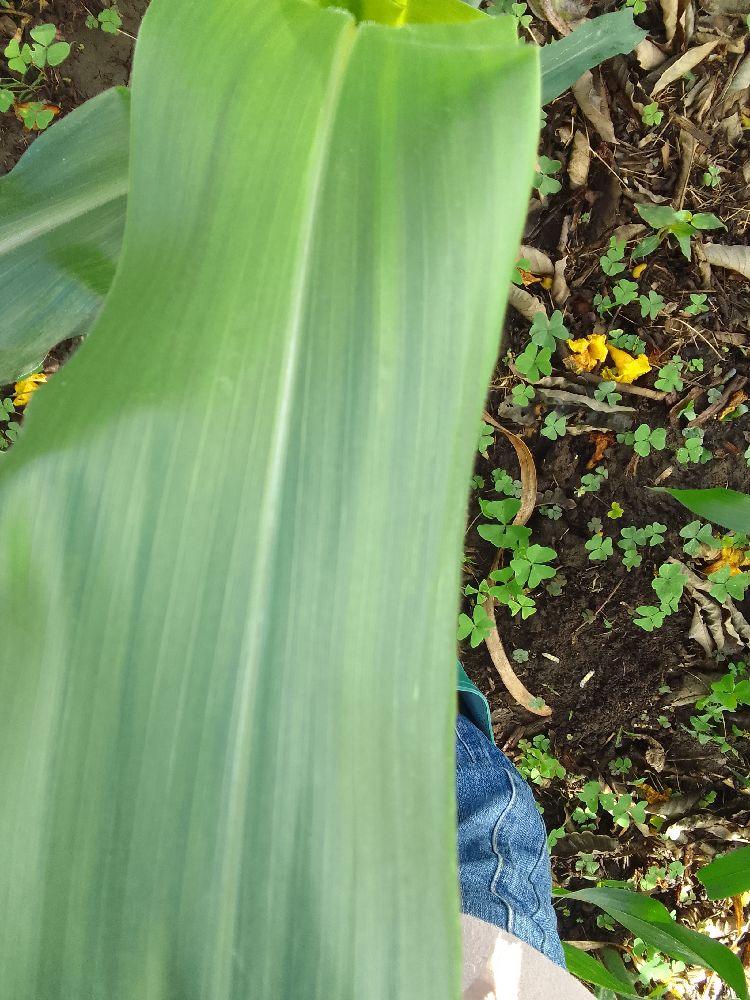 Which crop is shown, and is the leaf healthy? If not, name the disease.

maize, healthy
